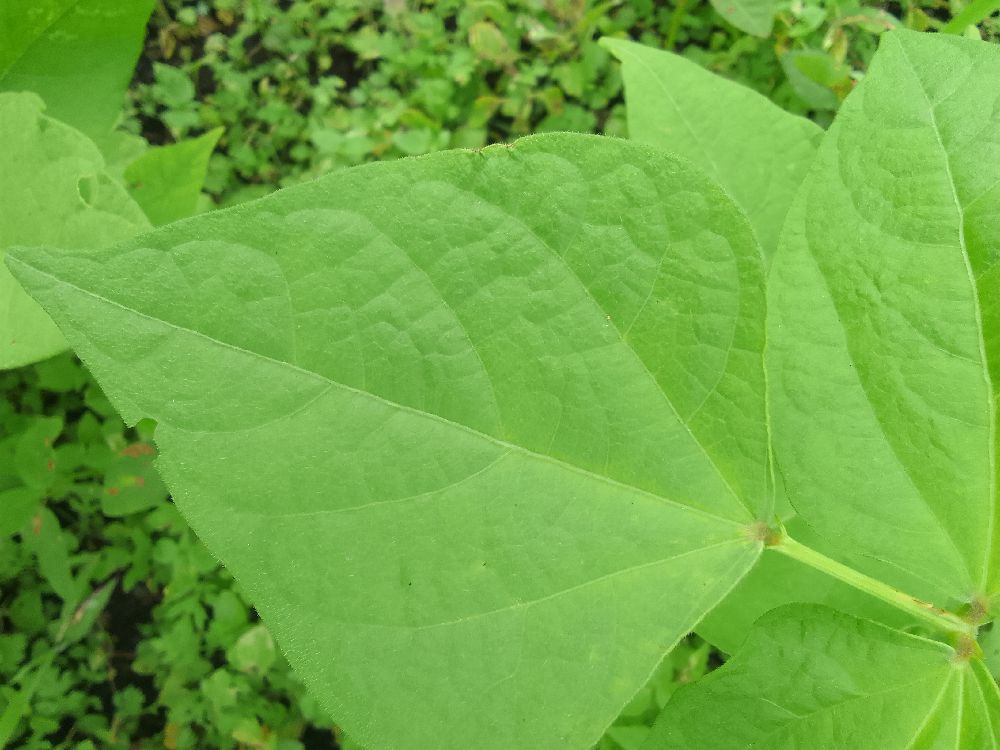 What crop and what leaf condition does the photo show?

common bean, healthy
